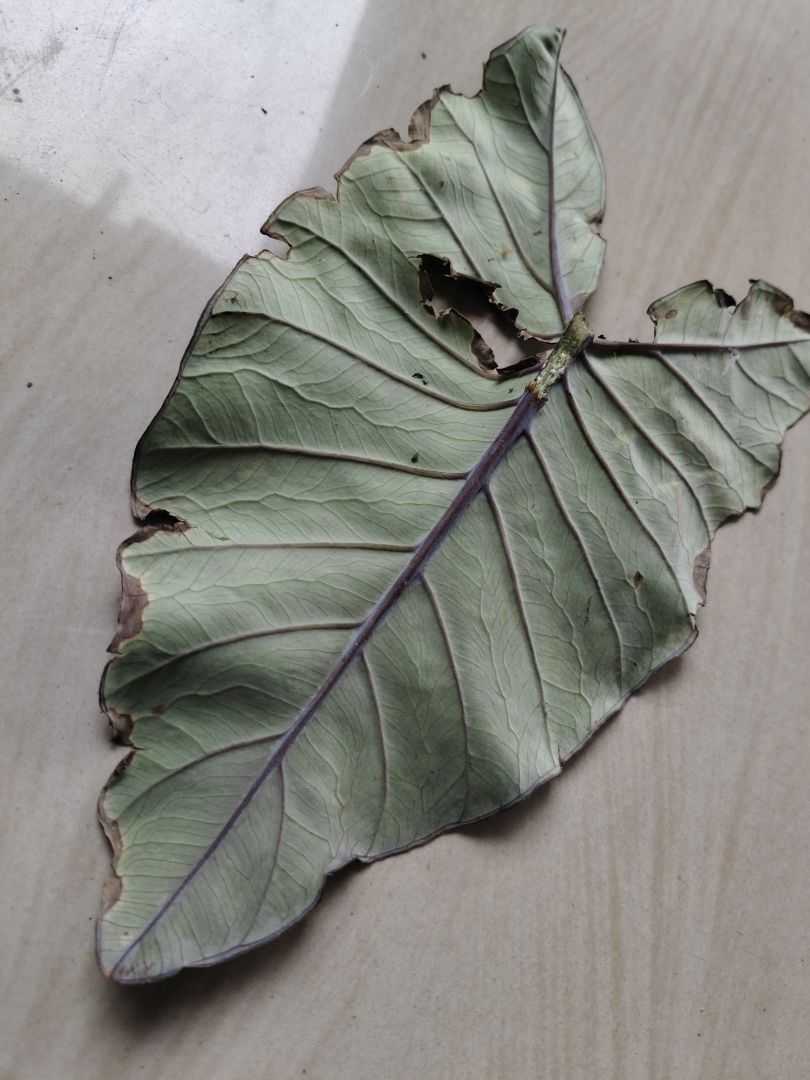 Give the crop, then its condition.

taro, leaf blight
